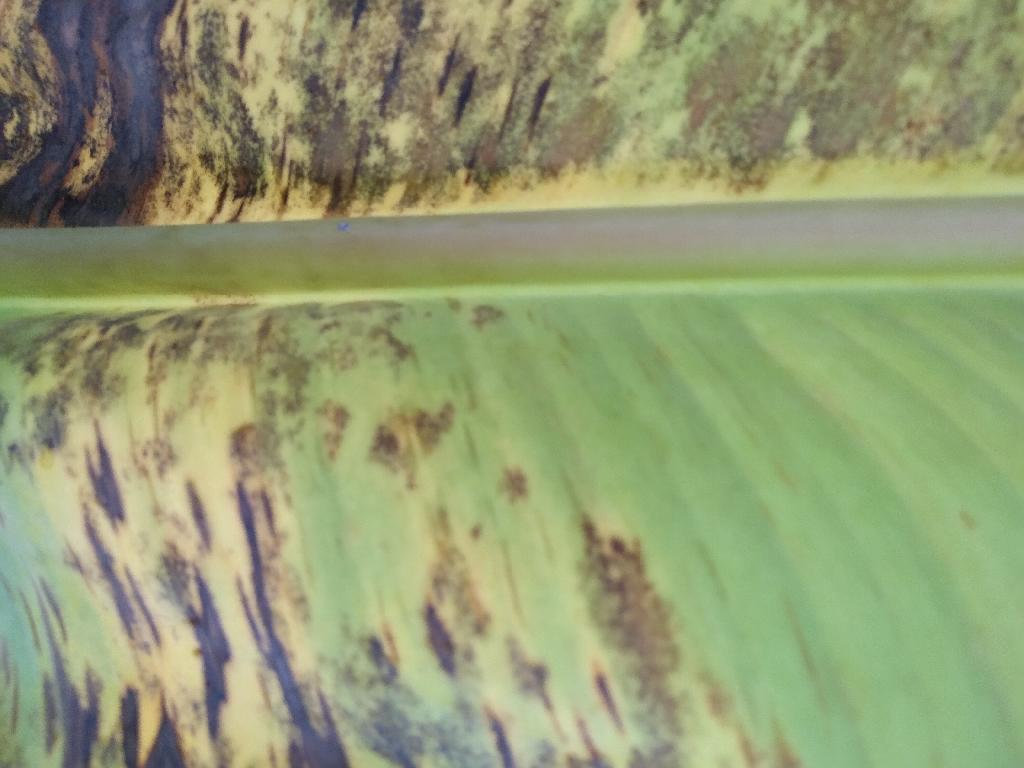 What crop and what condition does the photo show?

banana, black sigatoka
